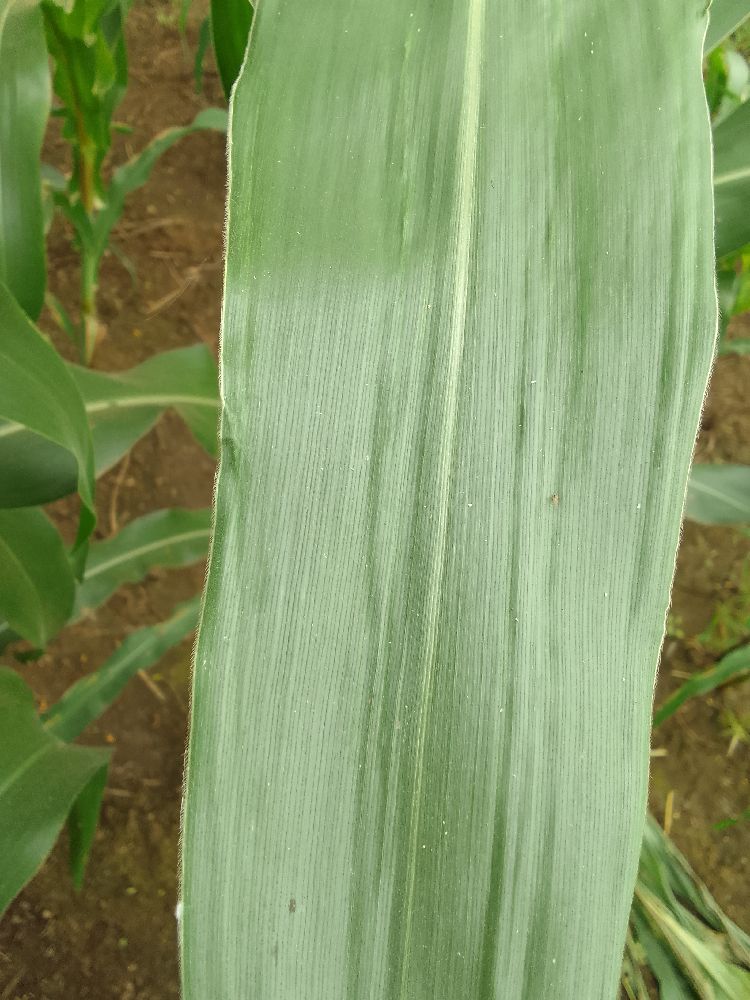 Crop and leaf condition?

maize, healthy
